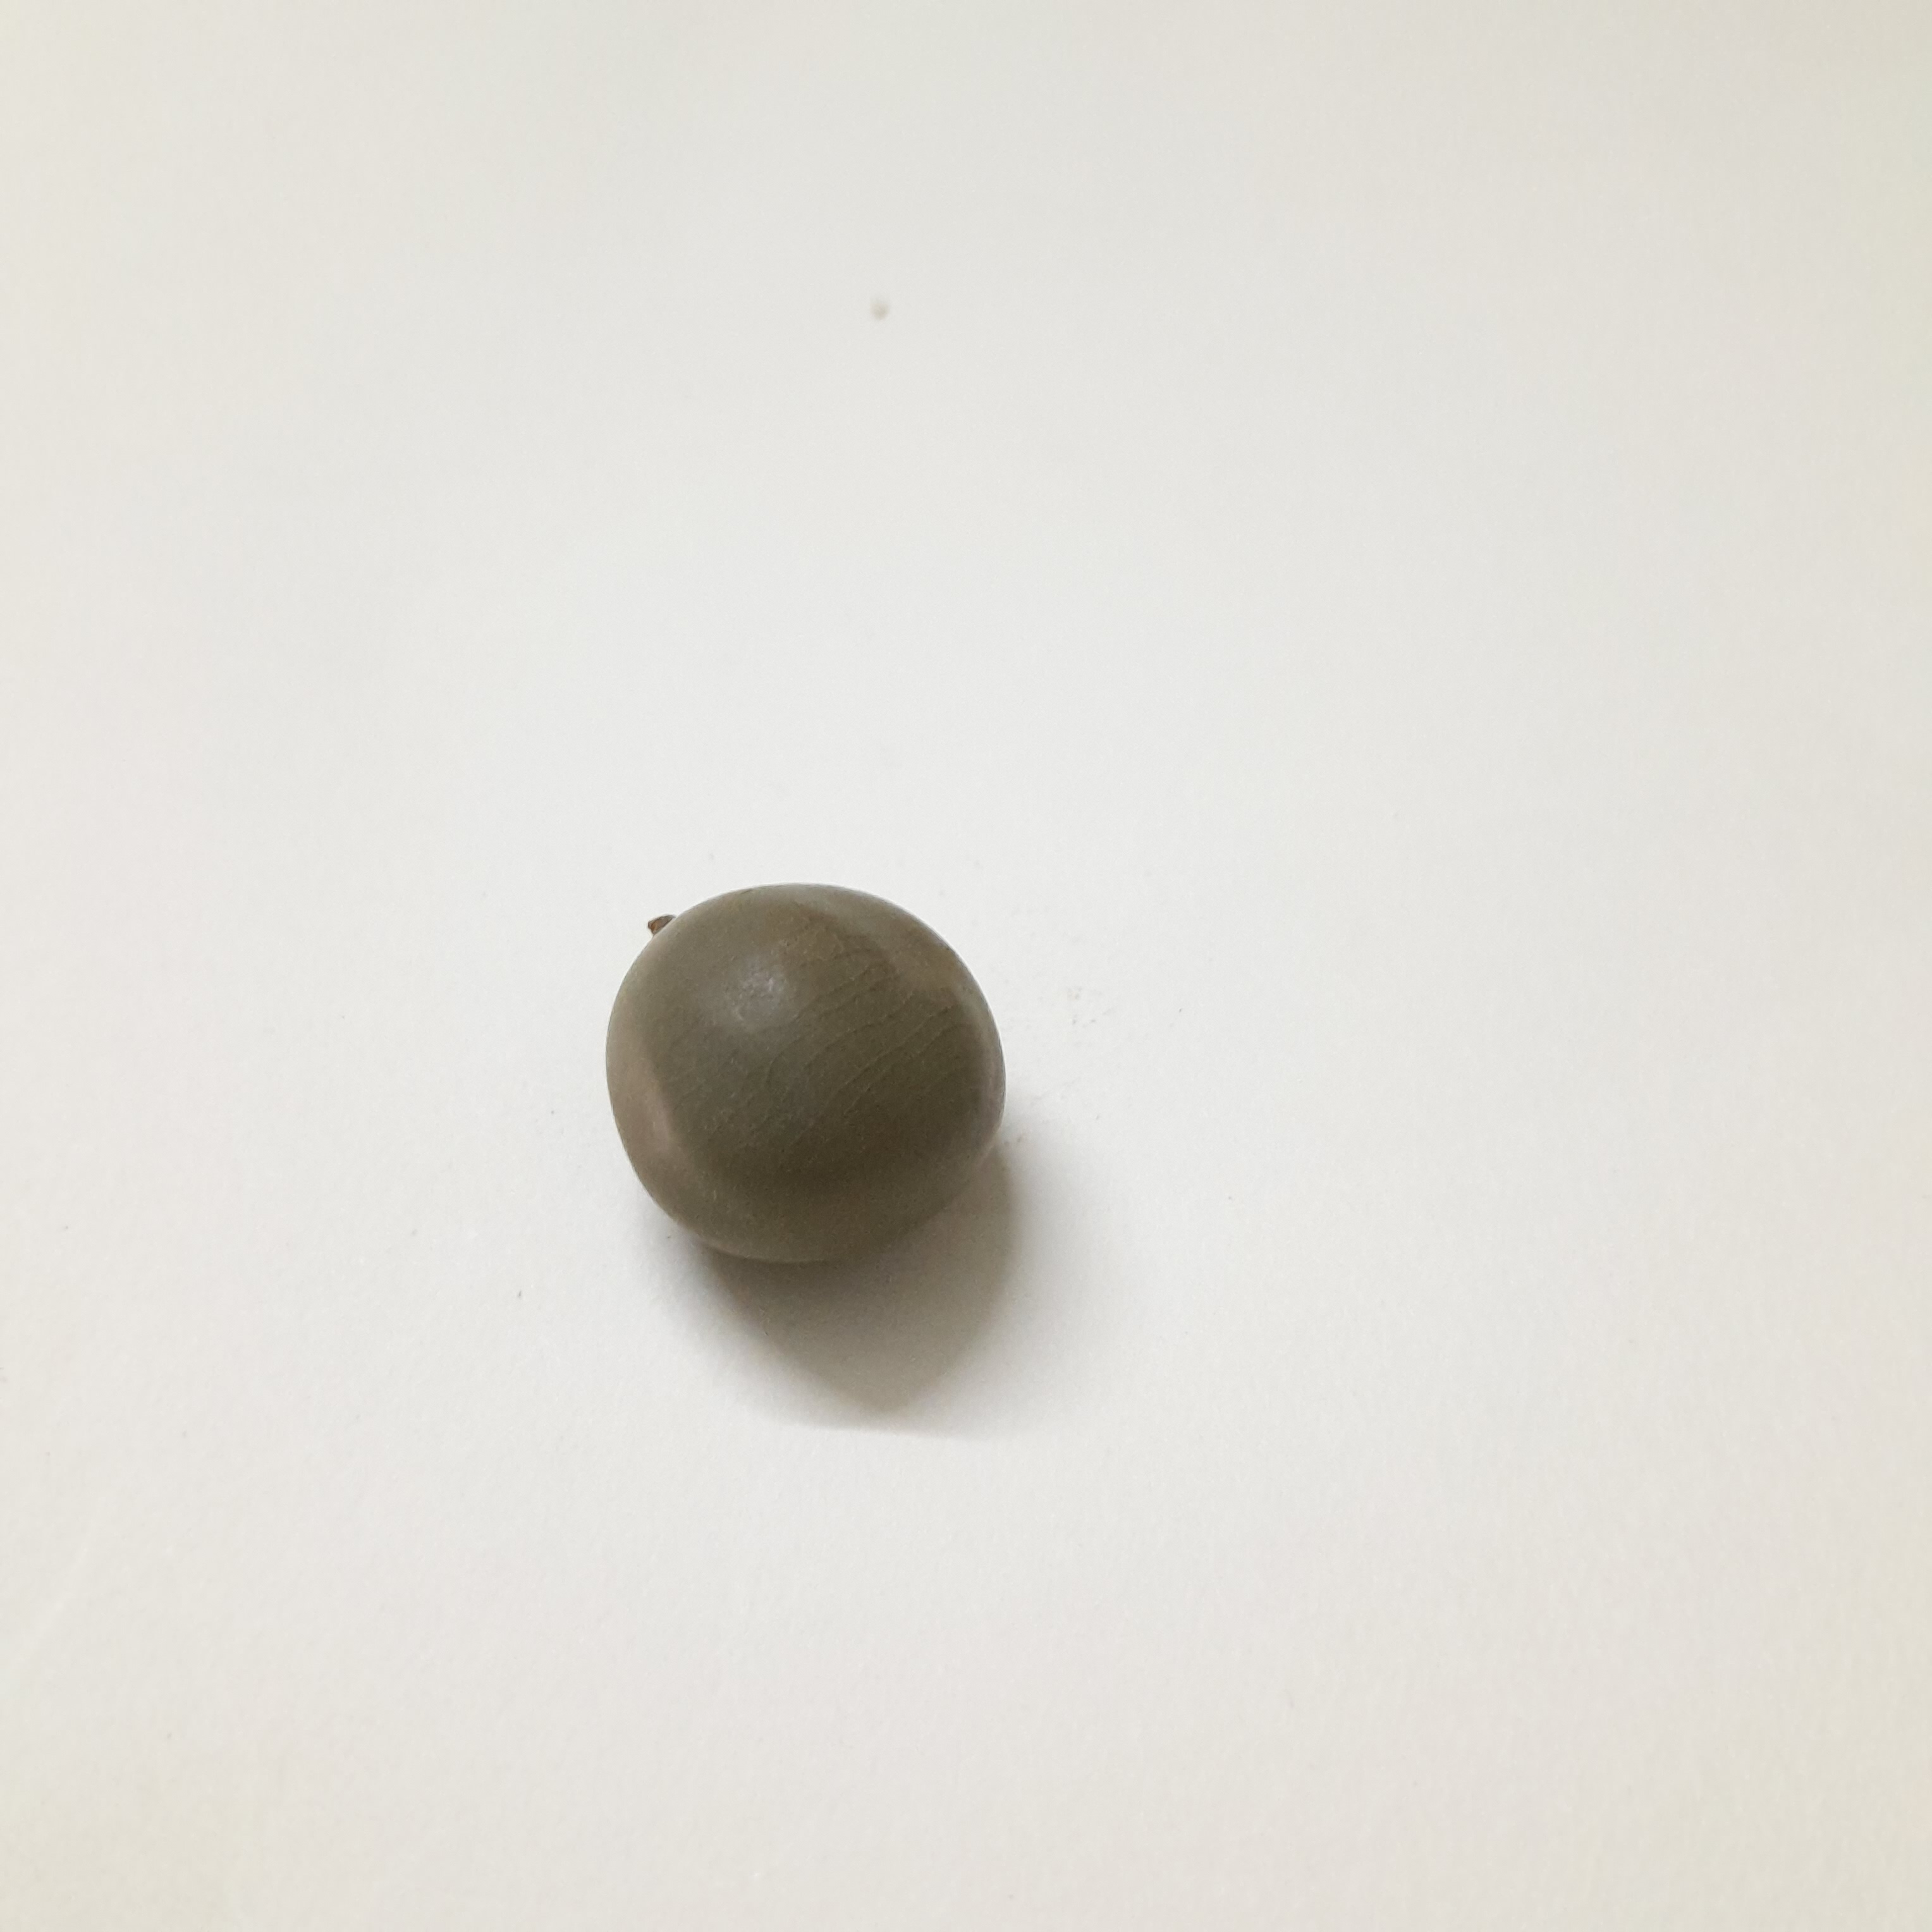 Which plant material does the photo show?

sagargota
